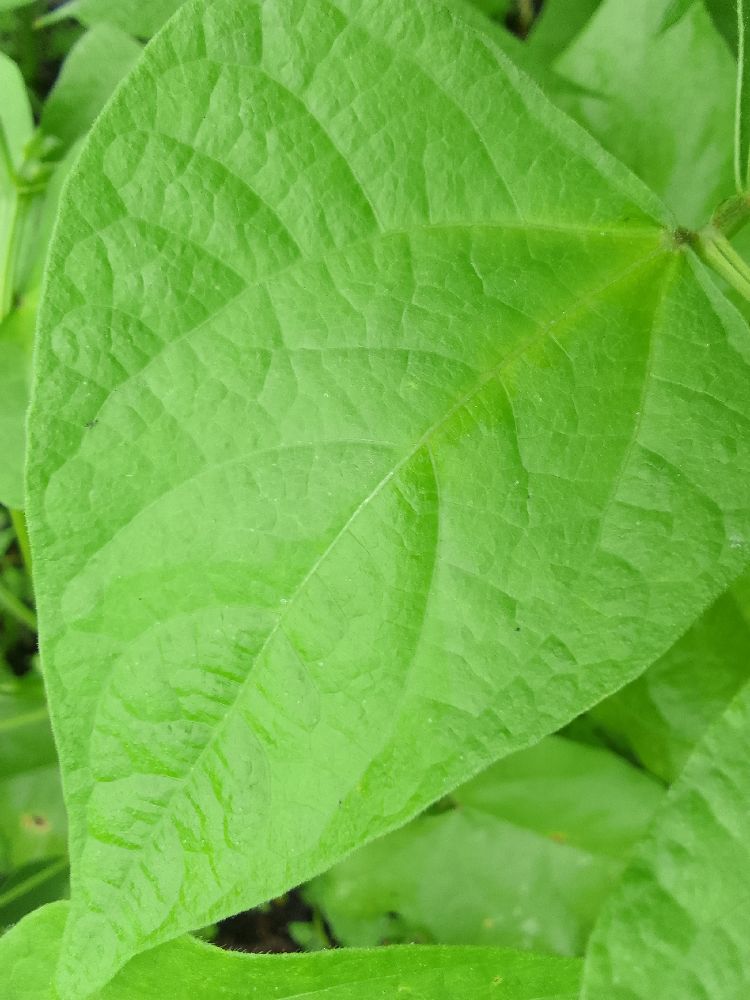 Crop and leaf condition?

common bean, healthy
